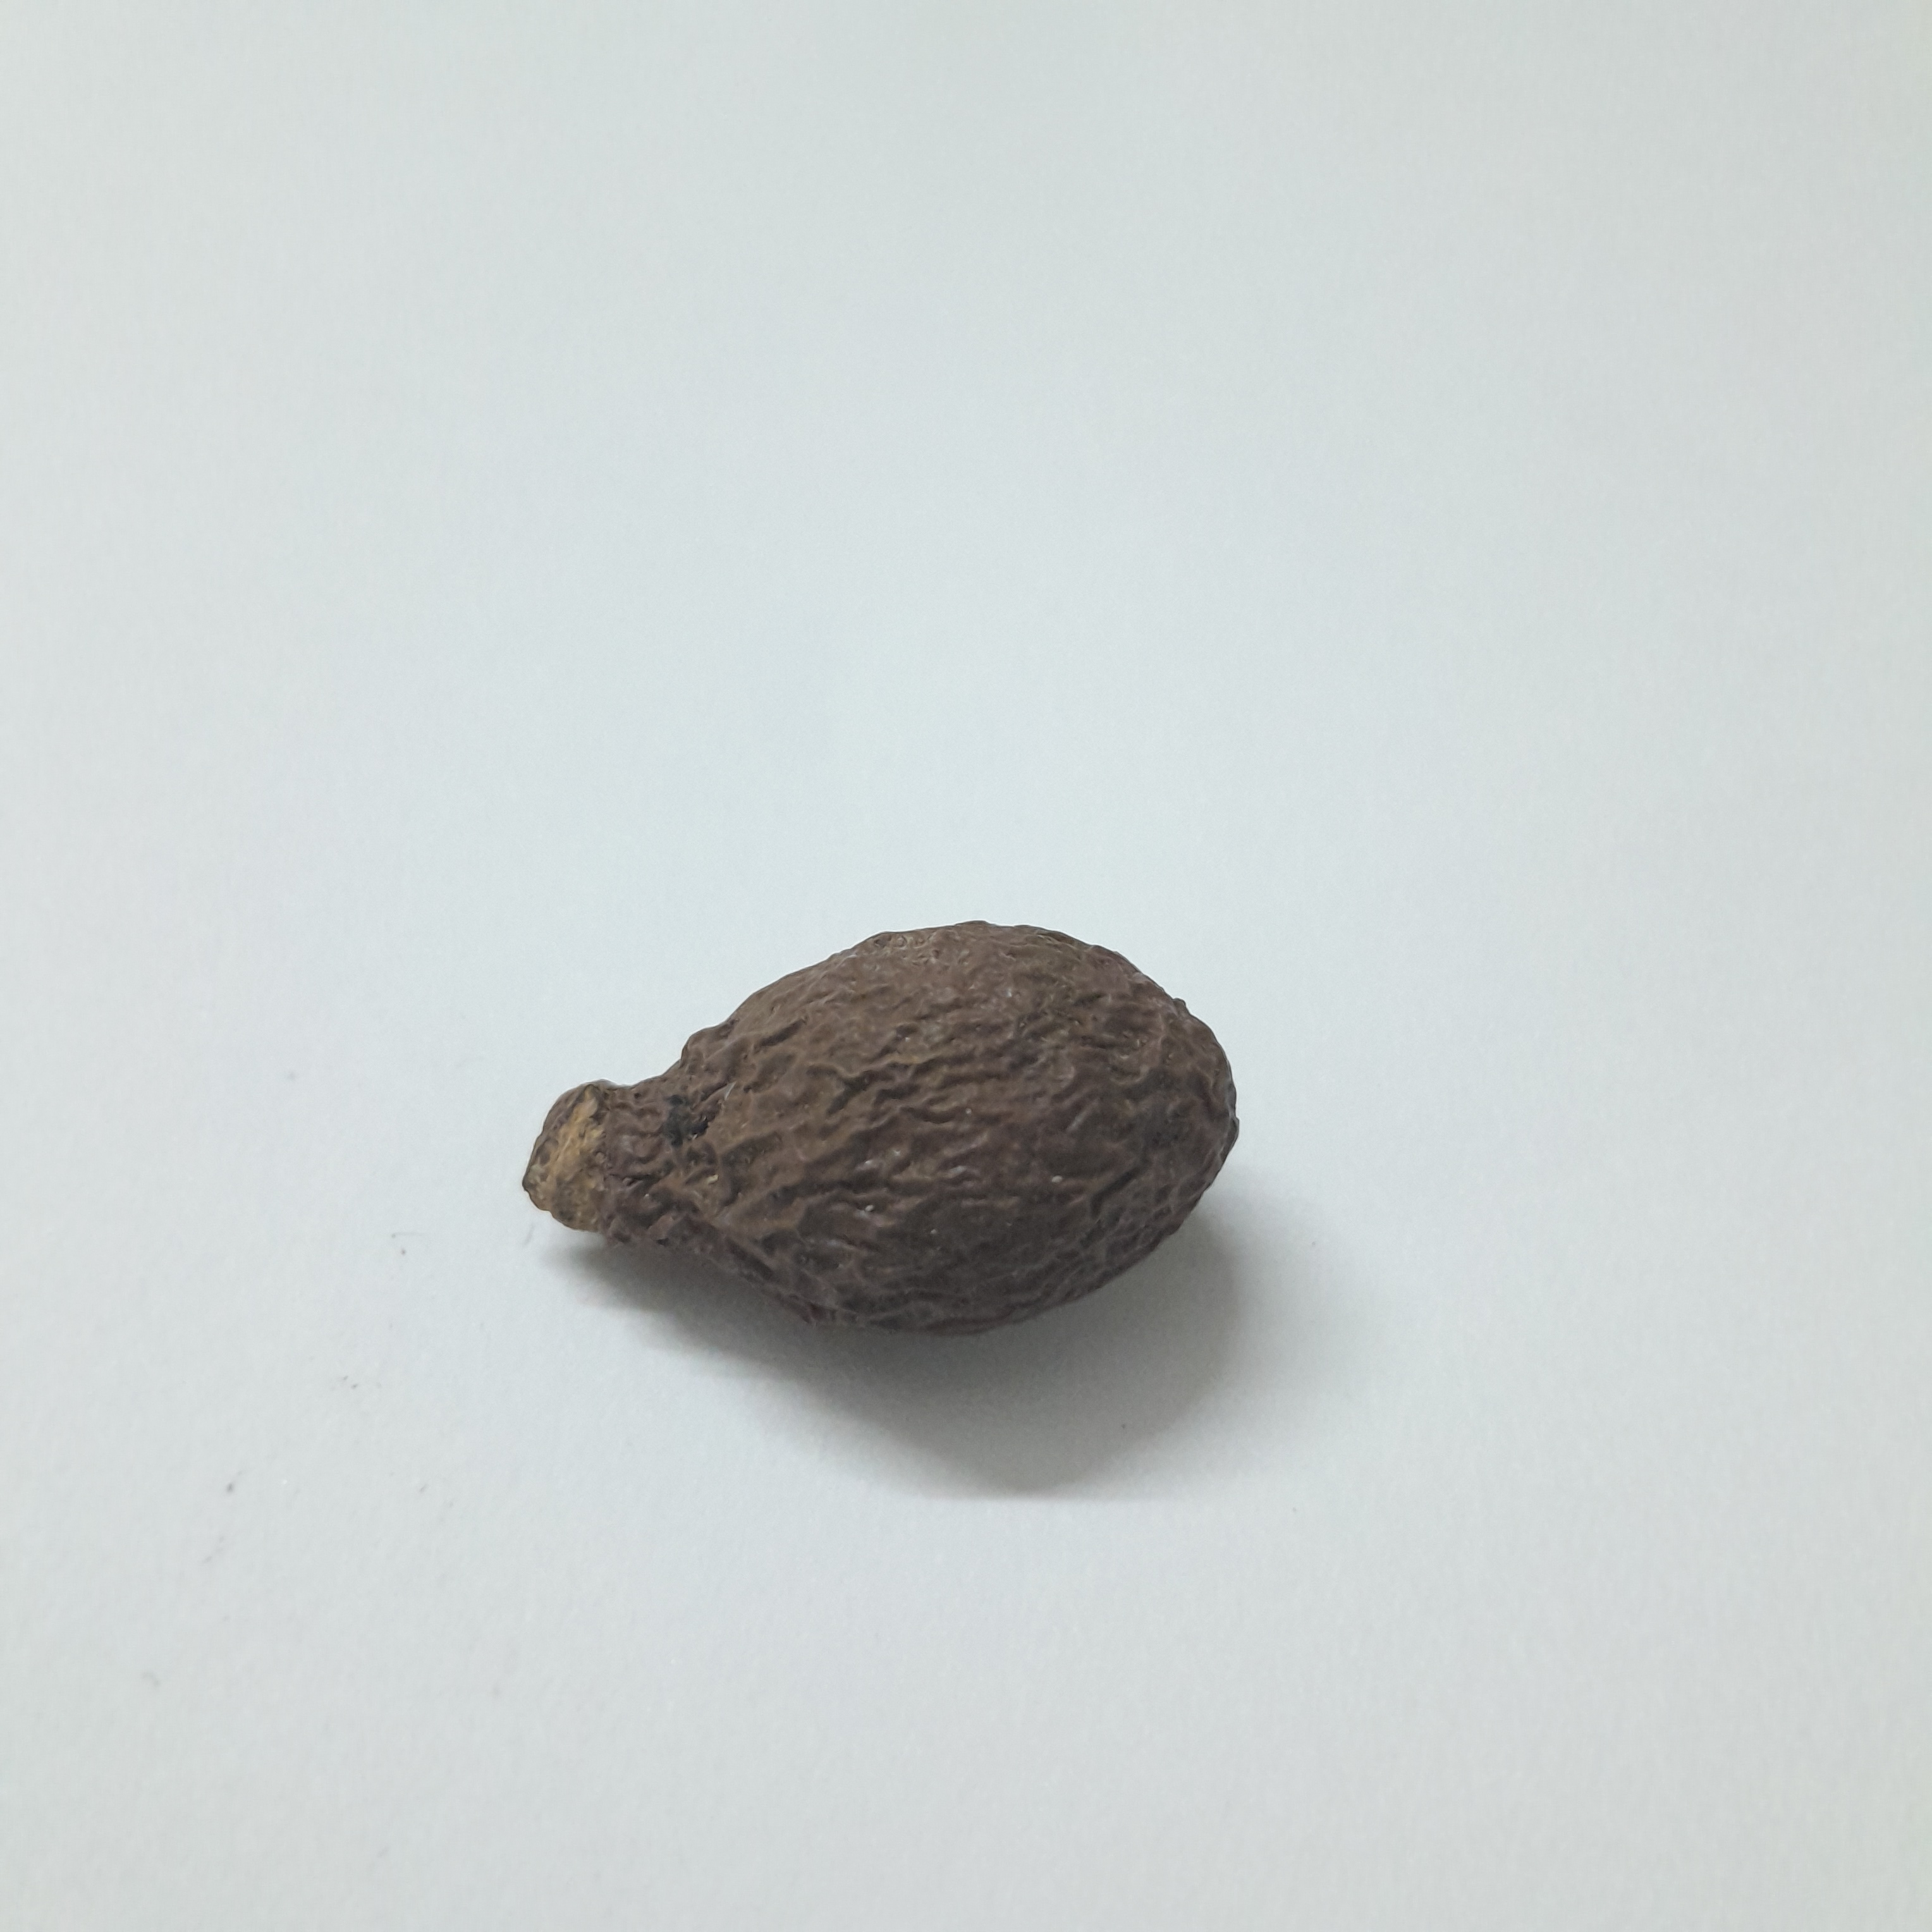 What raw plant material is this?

niranjanphal
